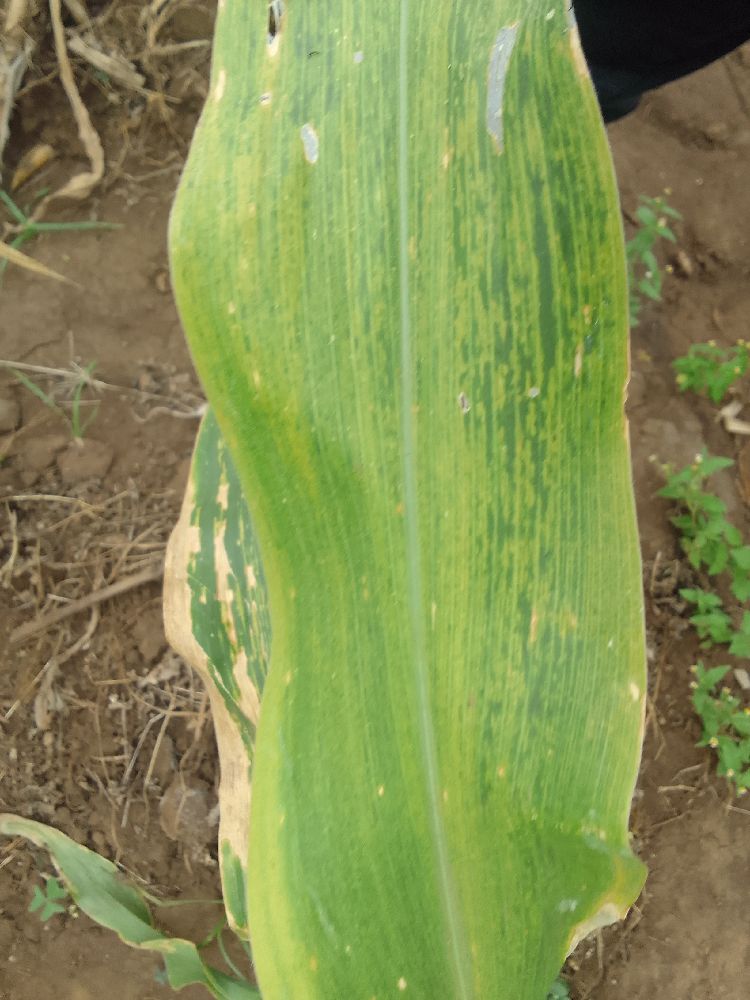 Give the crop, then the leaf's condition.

maize, maize lethal necrosis
